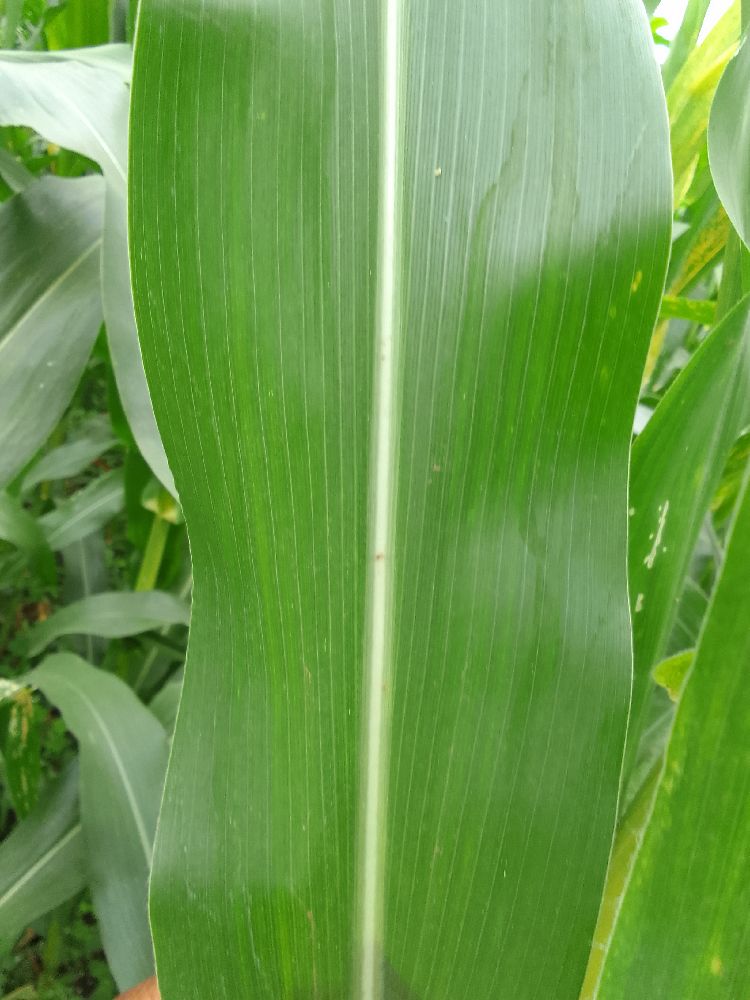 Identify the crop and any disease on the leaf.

maize, healthy
